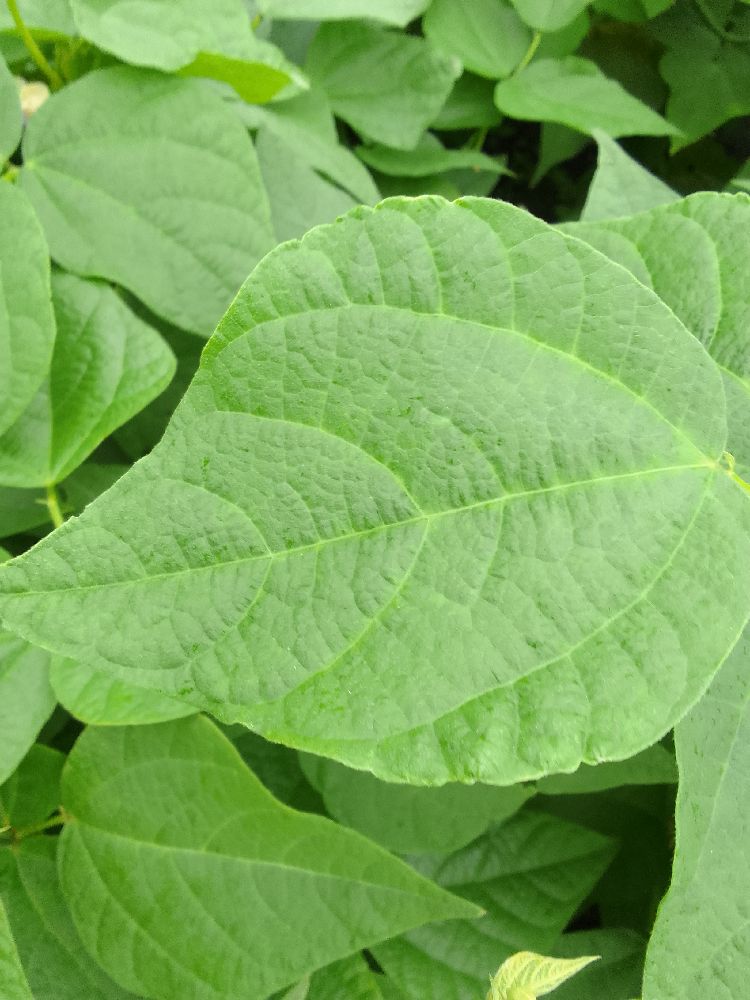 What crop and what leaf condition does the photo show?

common bean, healthy
